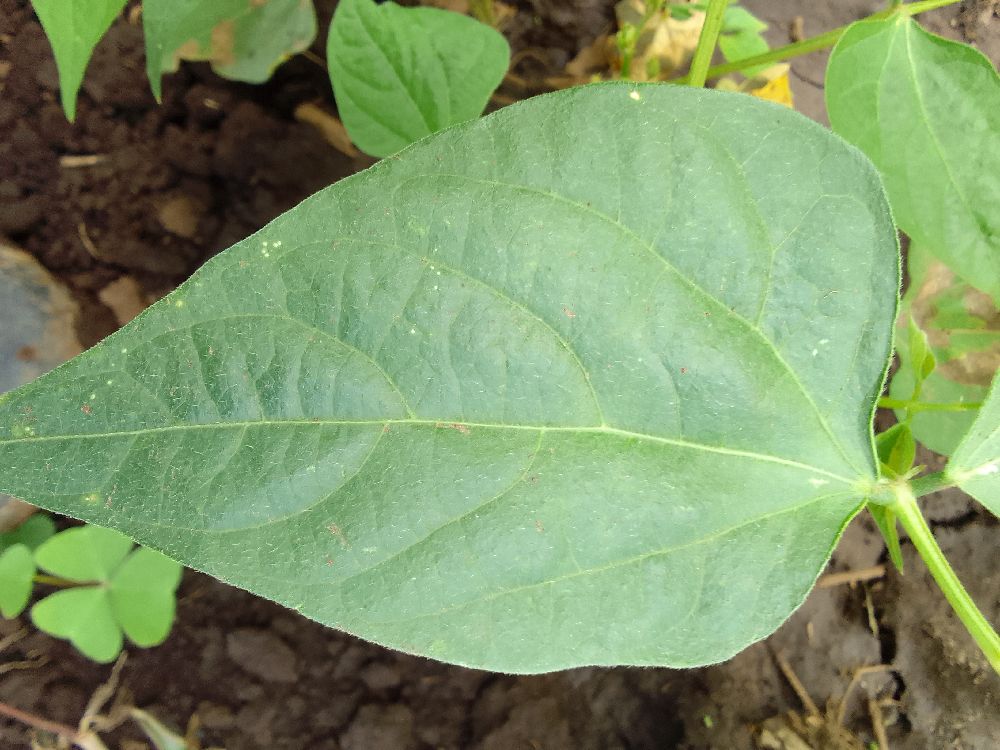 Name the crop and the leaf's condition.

common bean, healthy
